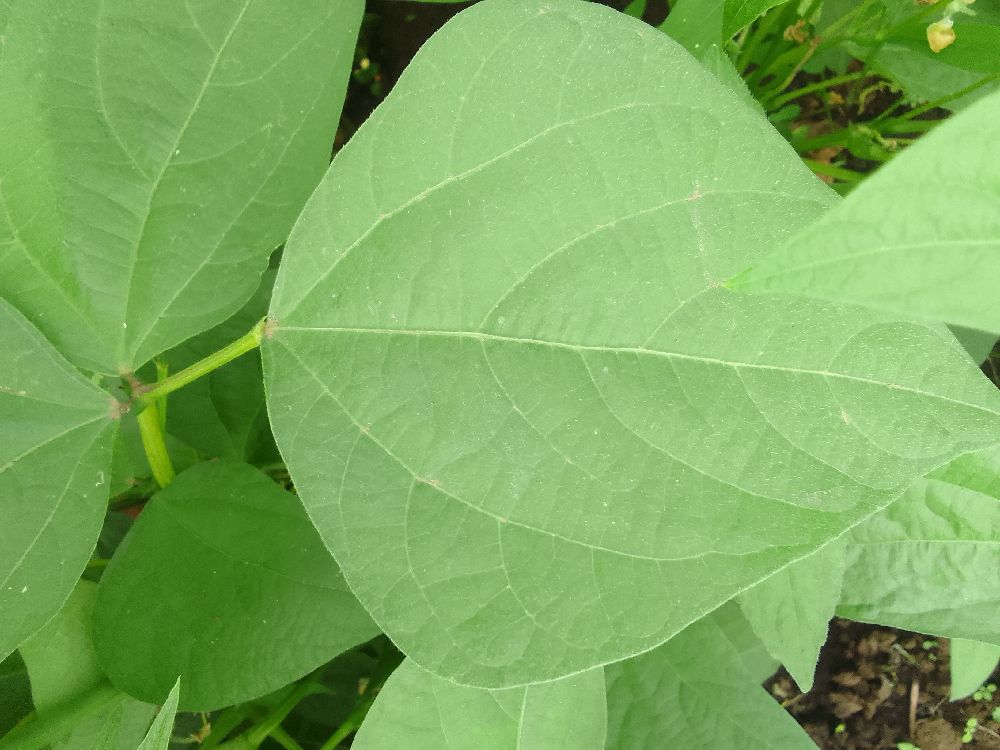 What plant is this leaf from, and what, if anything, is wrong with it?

common bean, healthy
